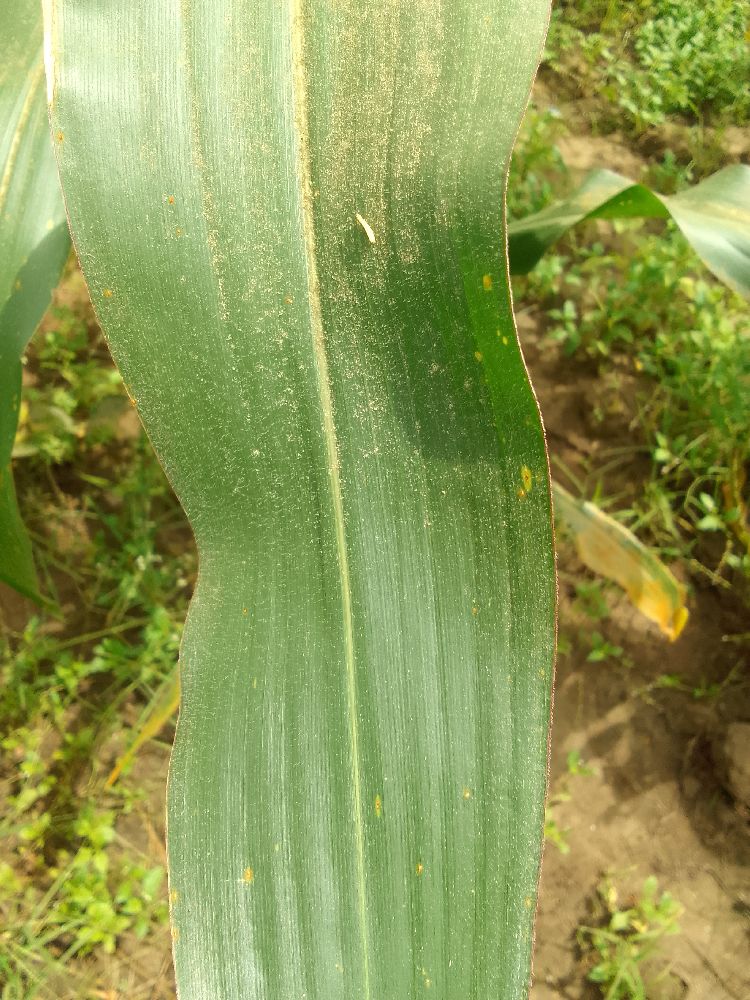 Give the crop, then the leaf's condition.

maize, healthy
